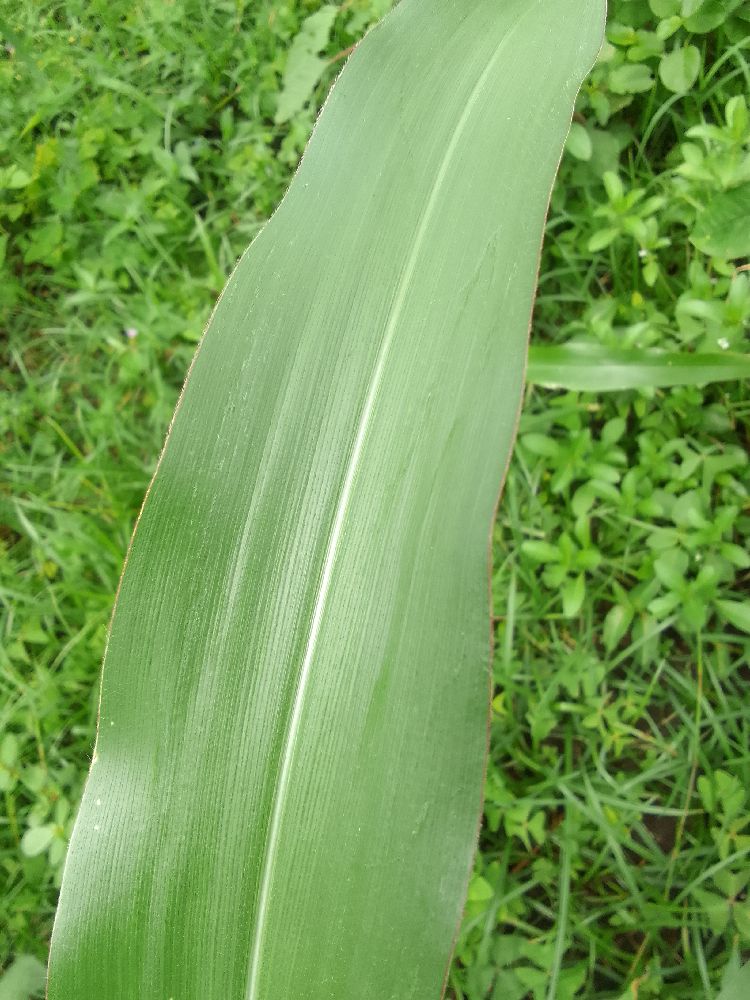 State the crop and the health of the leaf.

maize, healthy
